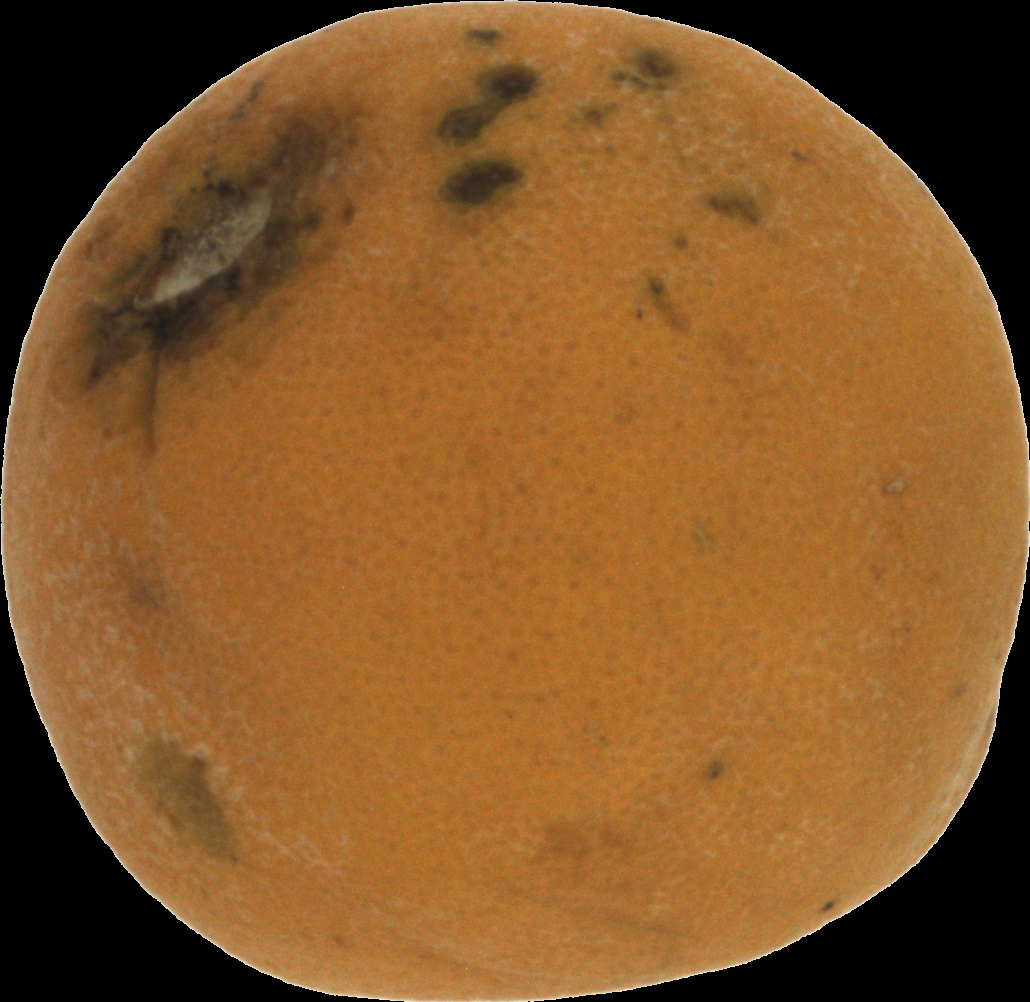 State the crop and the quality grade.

orange, bad
